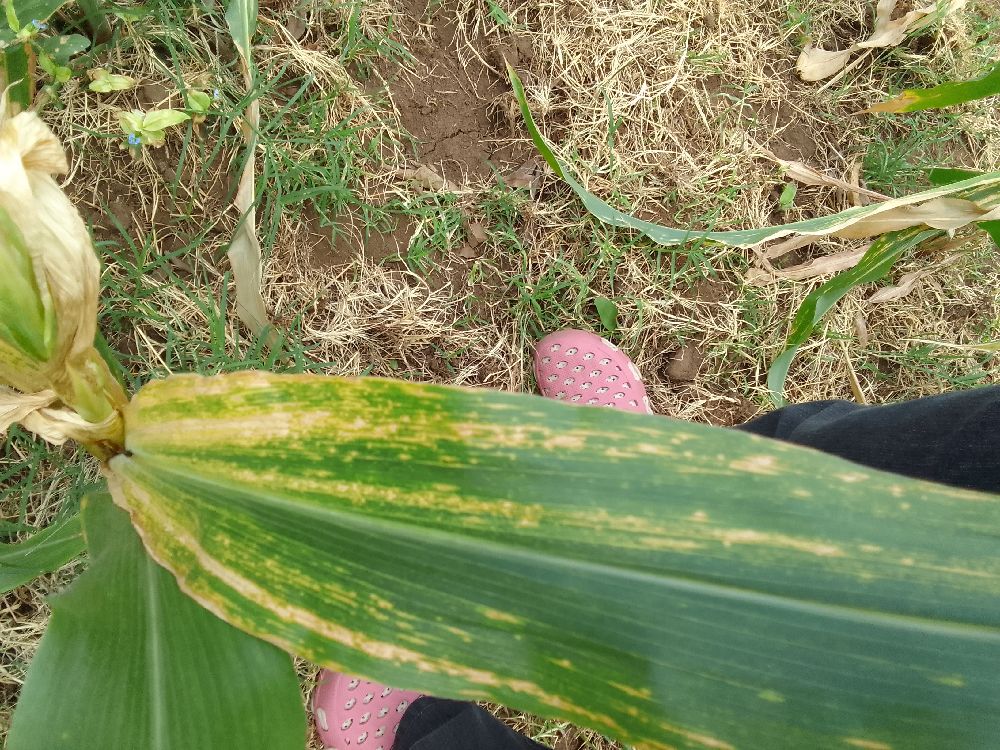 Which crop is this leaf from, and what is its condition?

maize, maize lethal necrosis
